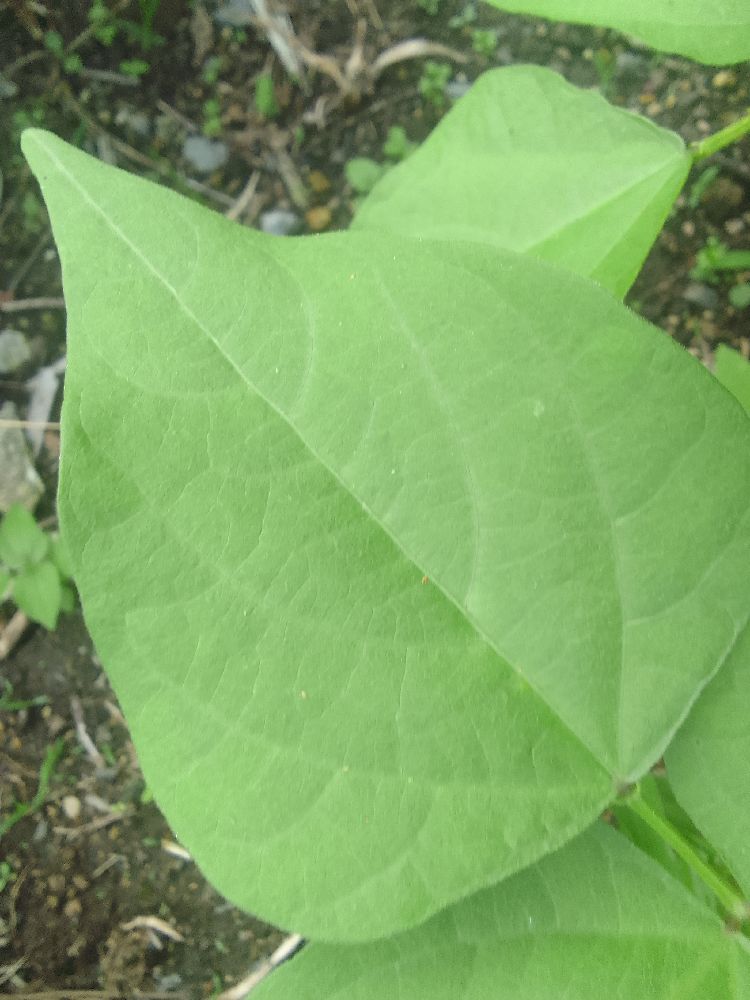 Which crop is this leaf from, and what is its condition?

common bean, healthy
